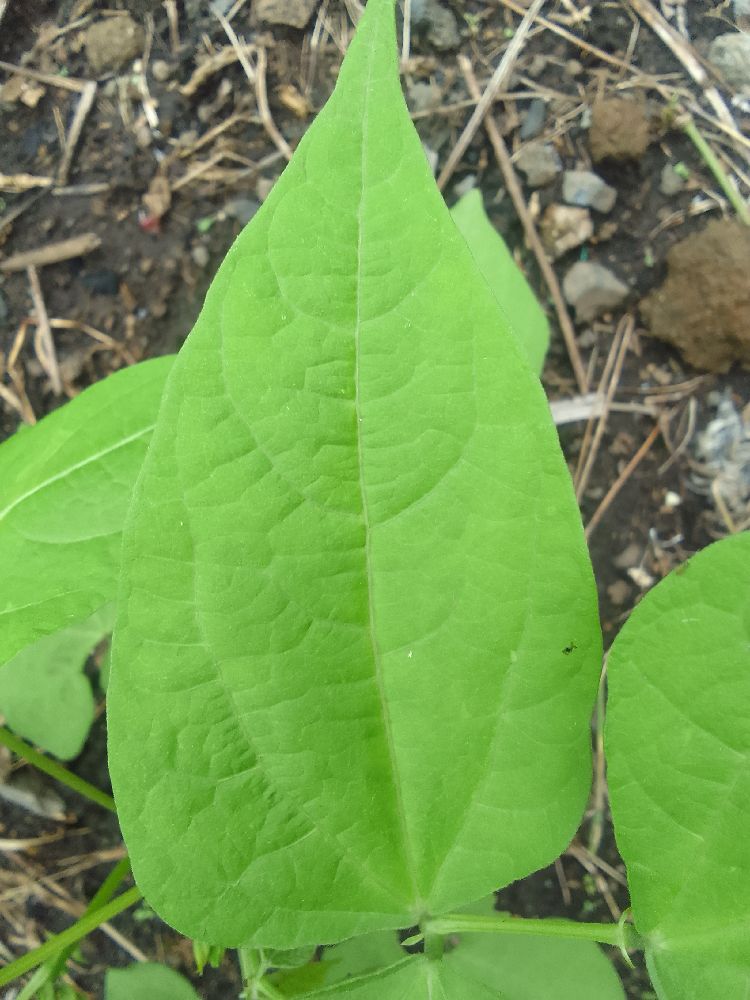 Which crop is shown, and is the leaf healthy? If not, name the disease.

common bean, healthy
